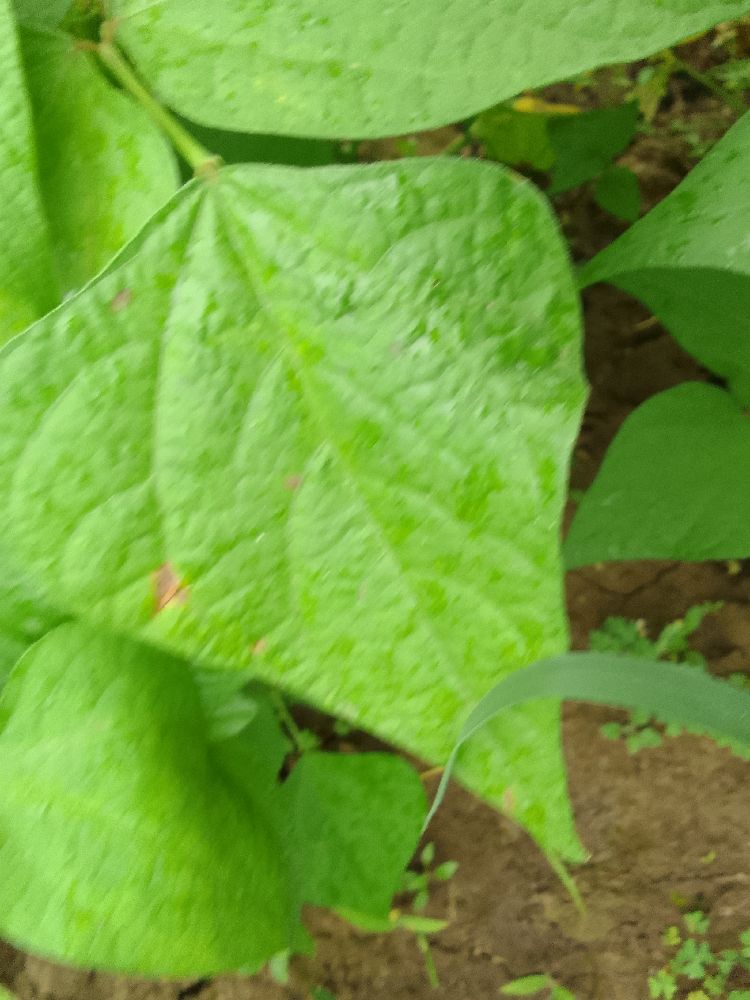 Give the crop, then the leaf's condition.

common bean, healthy
